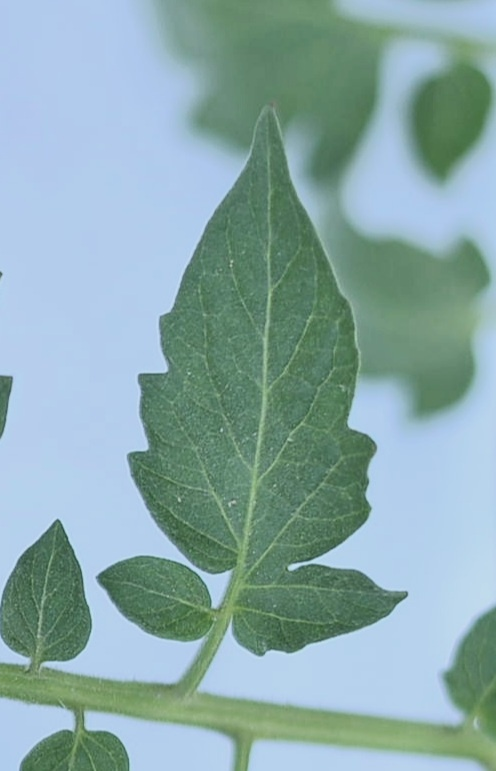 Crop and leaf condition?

tomato, healthy
